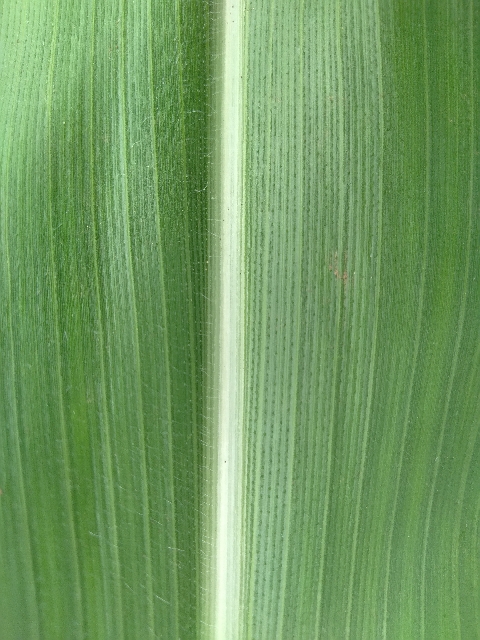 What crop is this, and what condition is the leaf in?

maize, healthy
